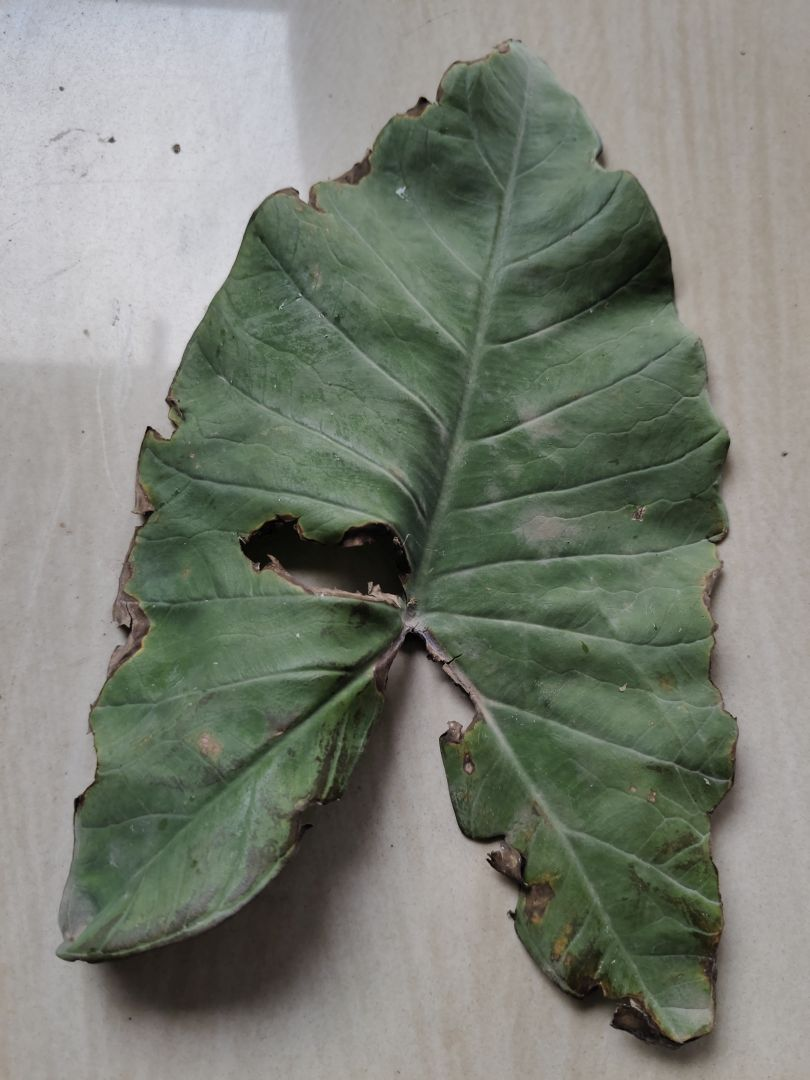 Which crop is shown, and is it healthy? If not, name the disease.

taro, leaf blight
